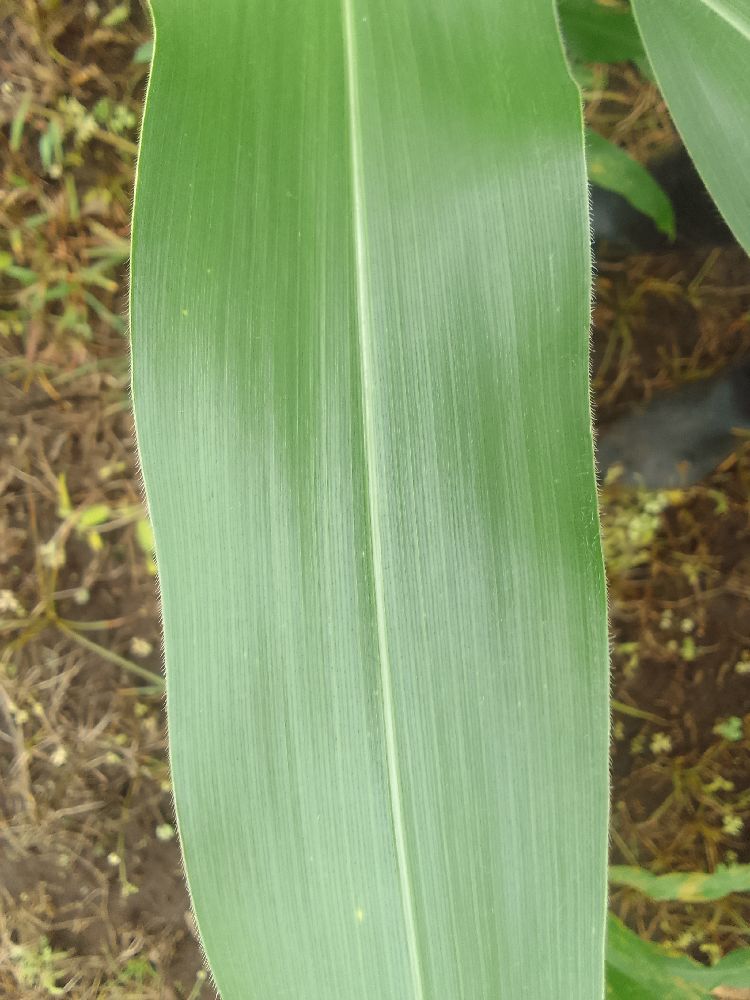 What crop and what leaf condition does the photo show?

maize, healthy
